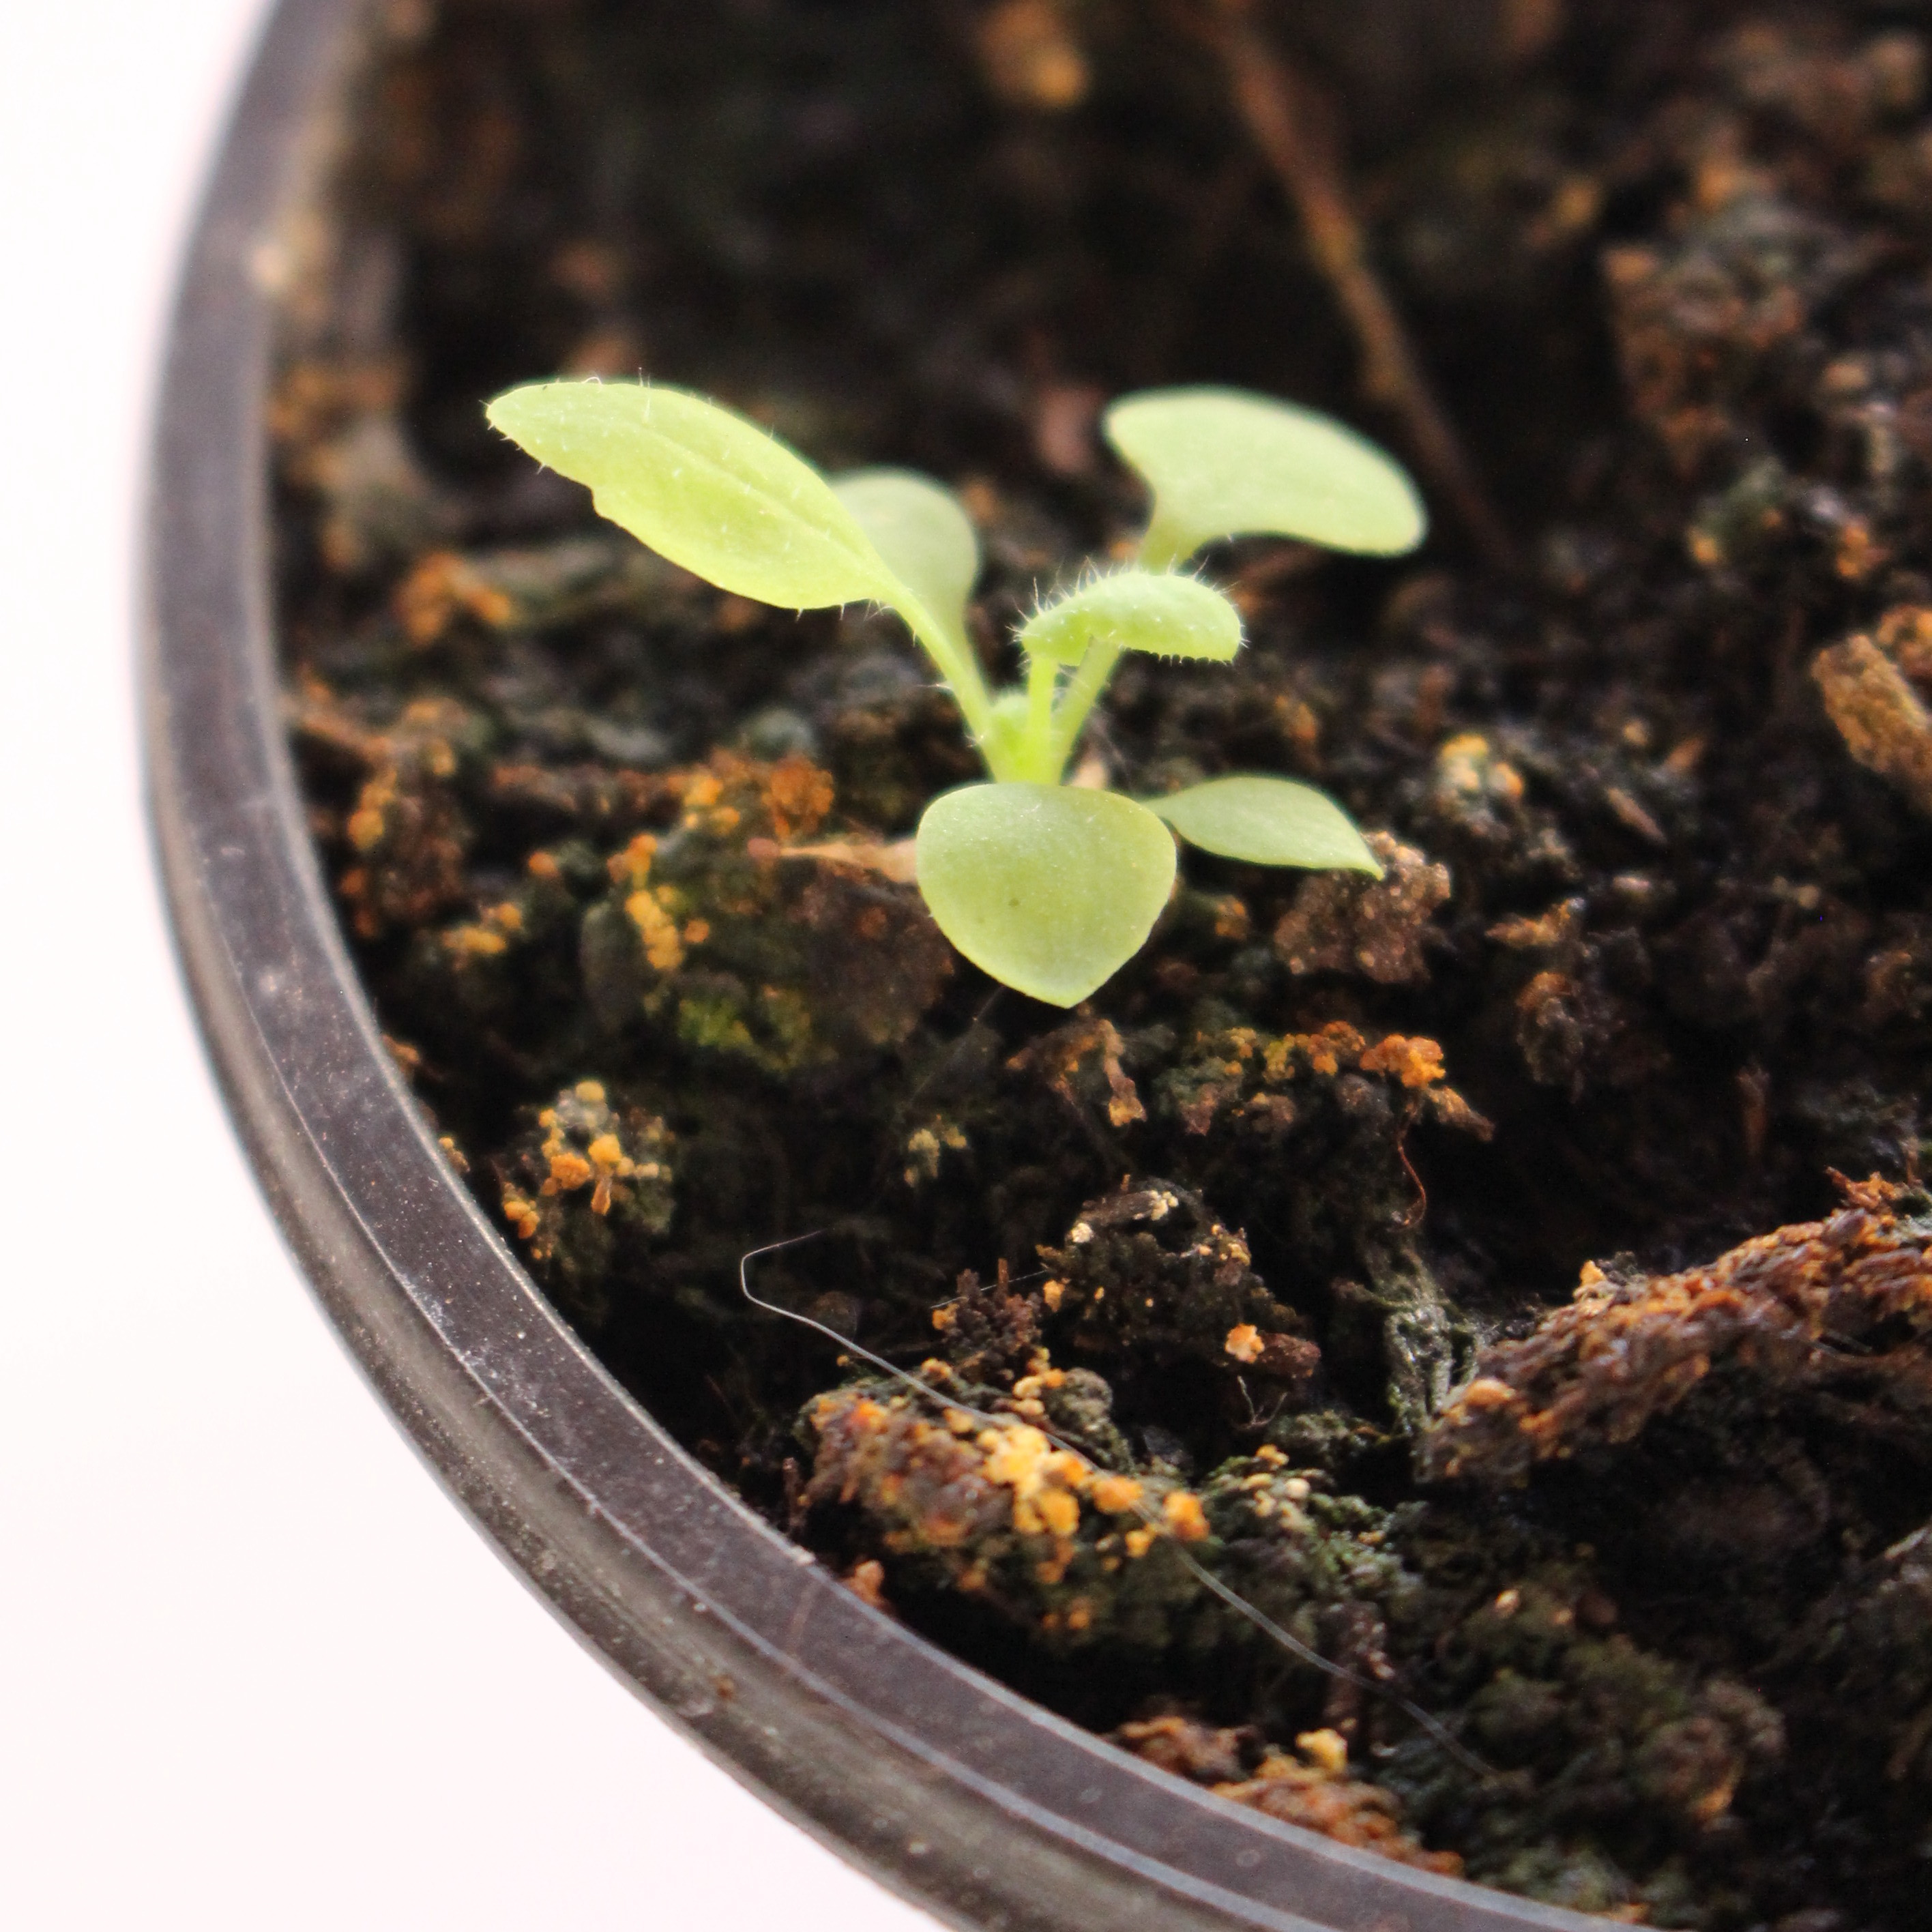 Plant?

Papaver rhoeas
